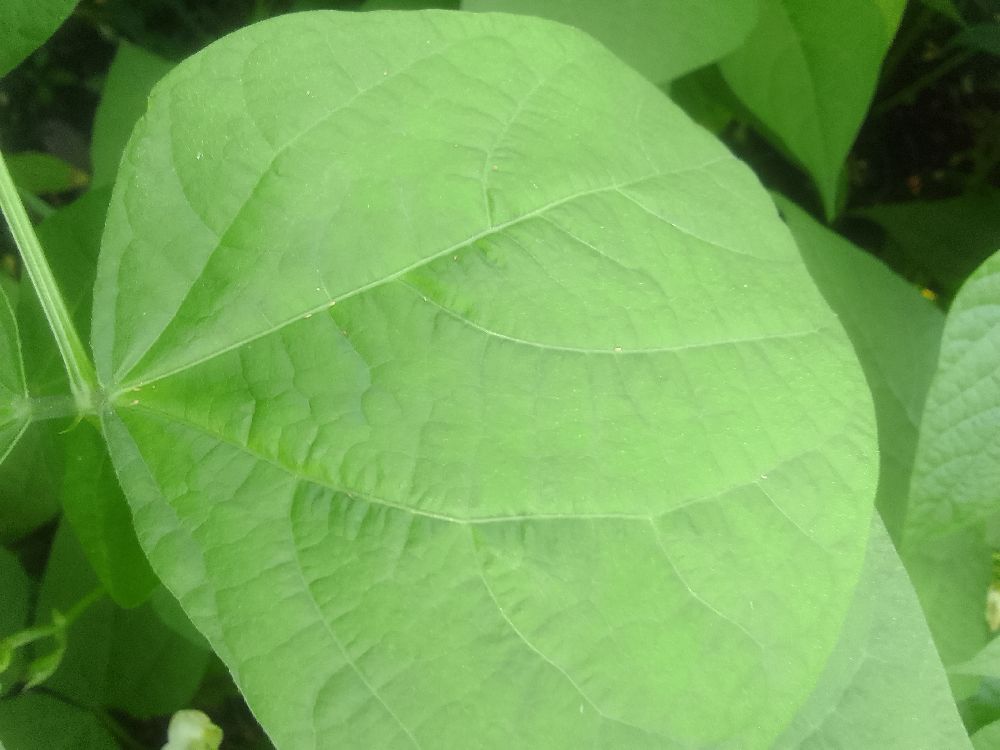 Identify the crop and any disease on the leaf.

common bean, healthy
